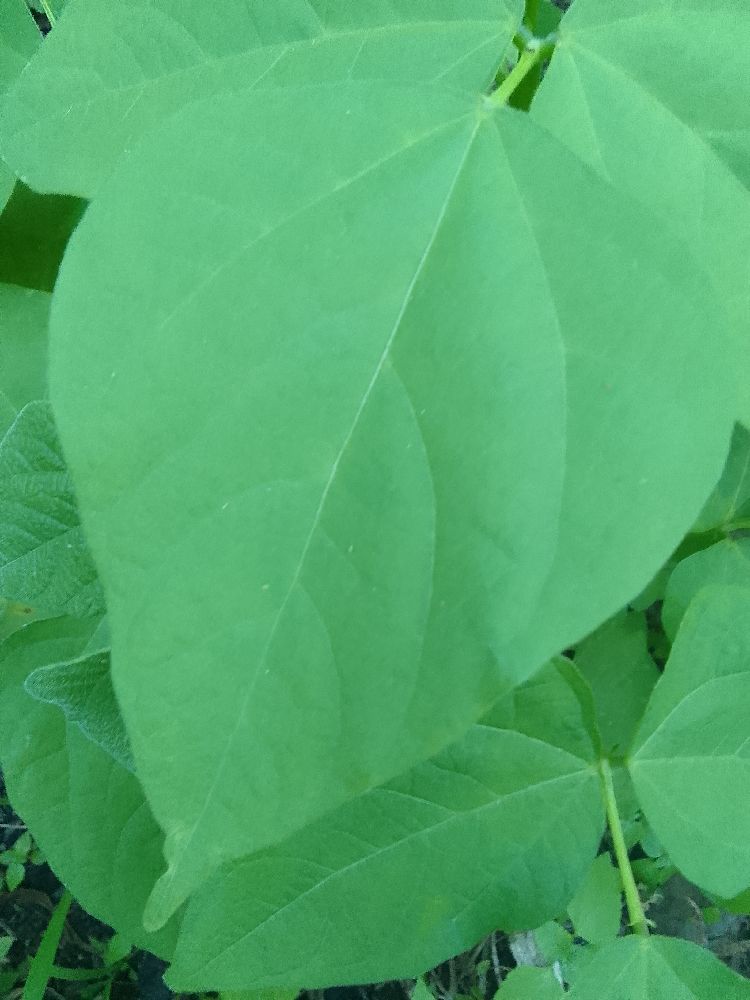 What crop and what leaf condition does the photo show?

common bean, healthy
